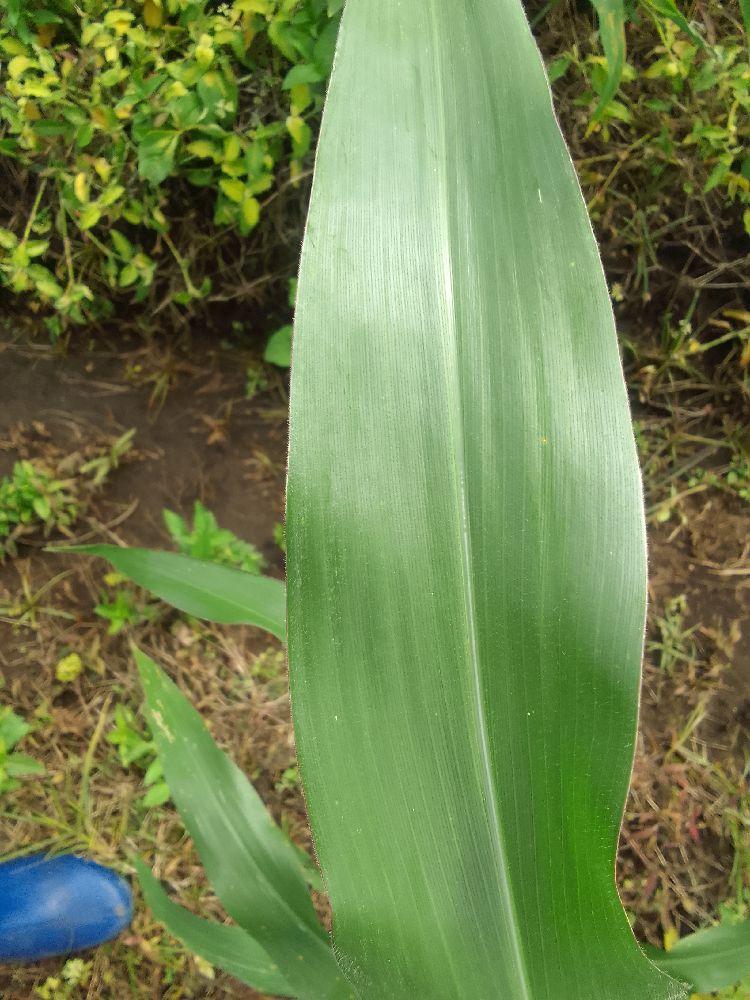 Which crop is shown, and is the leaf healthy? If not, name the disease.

maize, healthy
